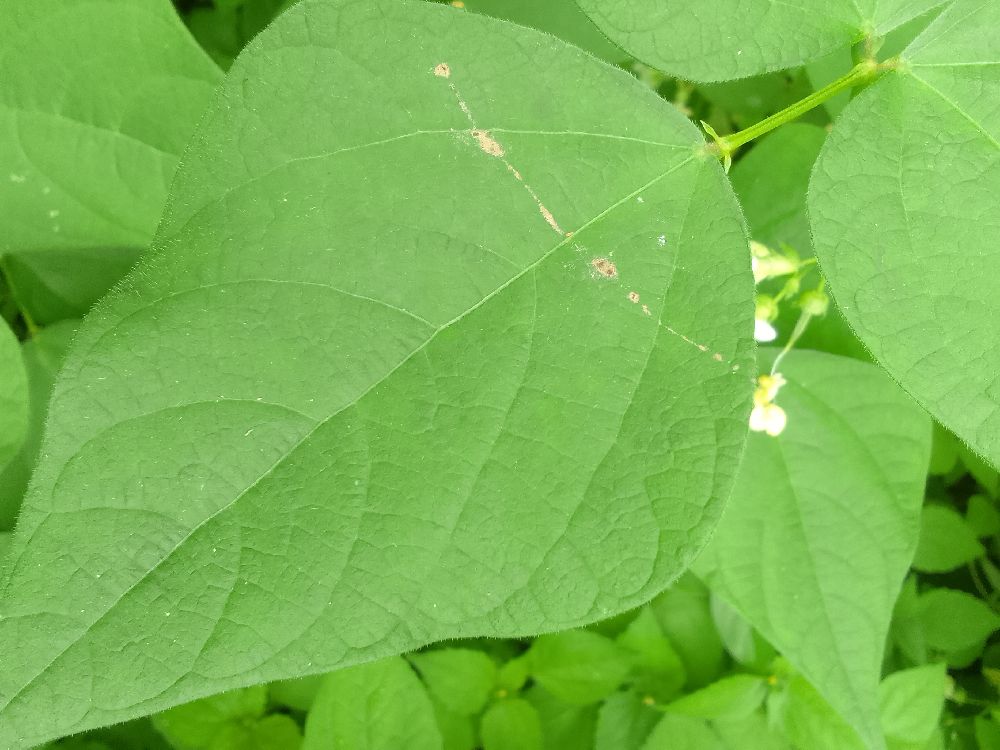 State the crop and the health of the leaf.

common bean, healthy
